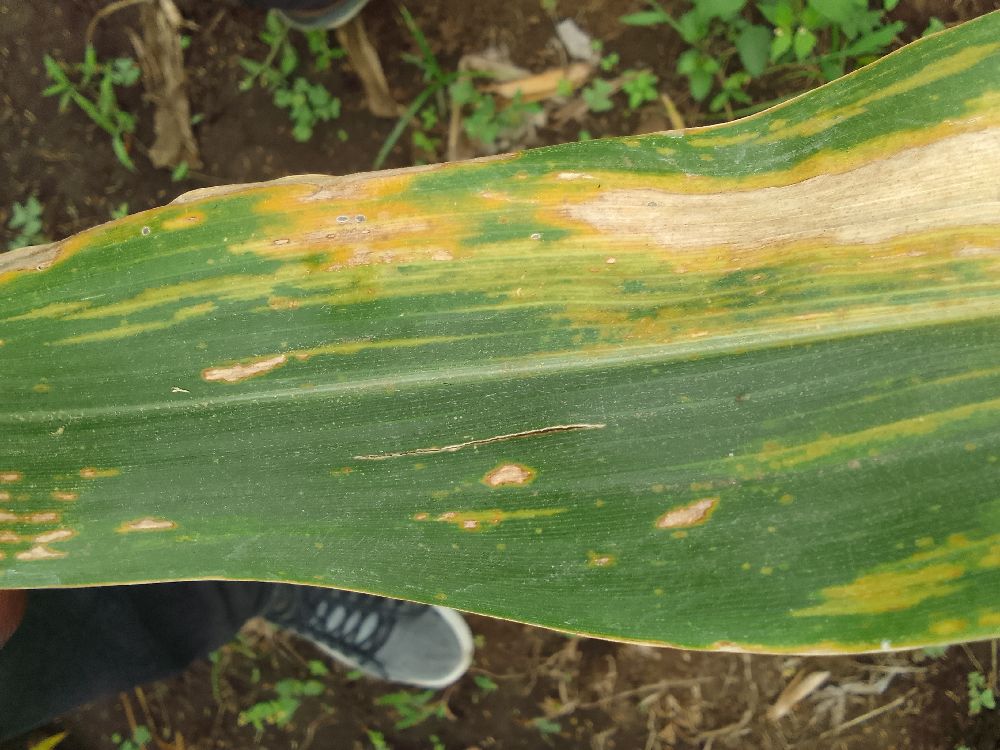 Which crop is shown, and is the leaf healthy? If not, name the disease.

maize, maize lethal necrosis
